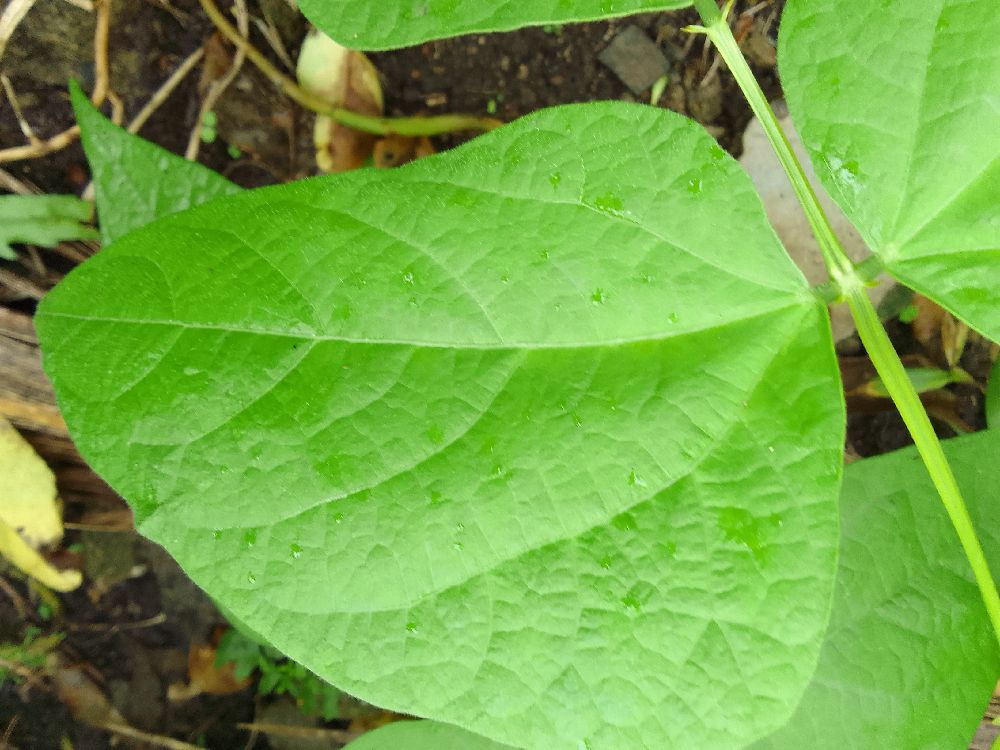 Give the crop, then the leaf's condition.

common bean, healthy
